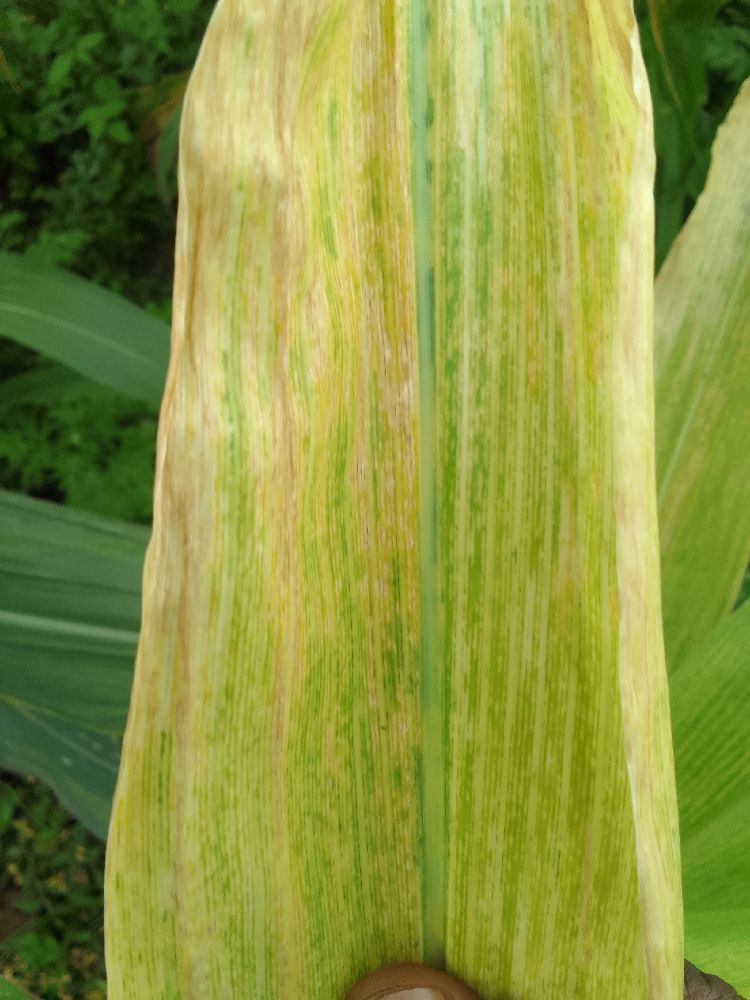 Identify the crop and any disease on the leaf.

maize, maize lethal necrosis
